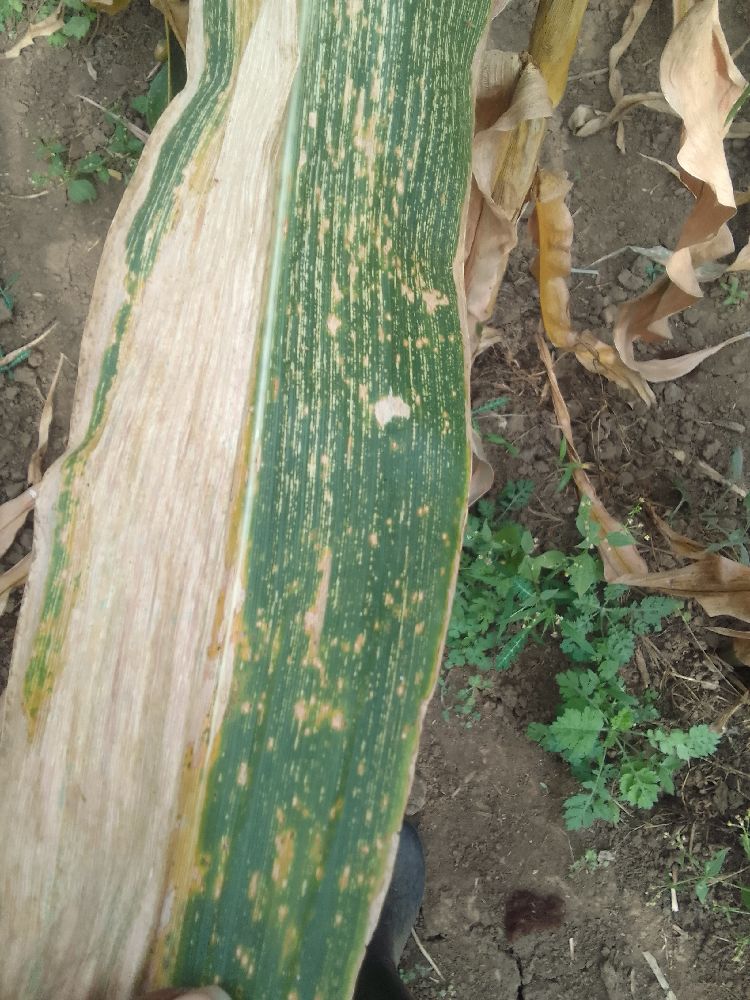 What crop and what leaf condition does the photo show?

maize, maize streak virus
